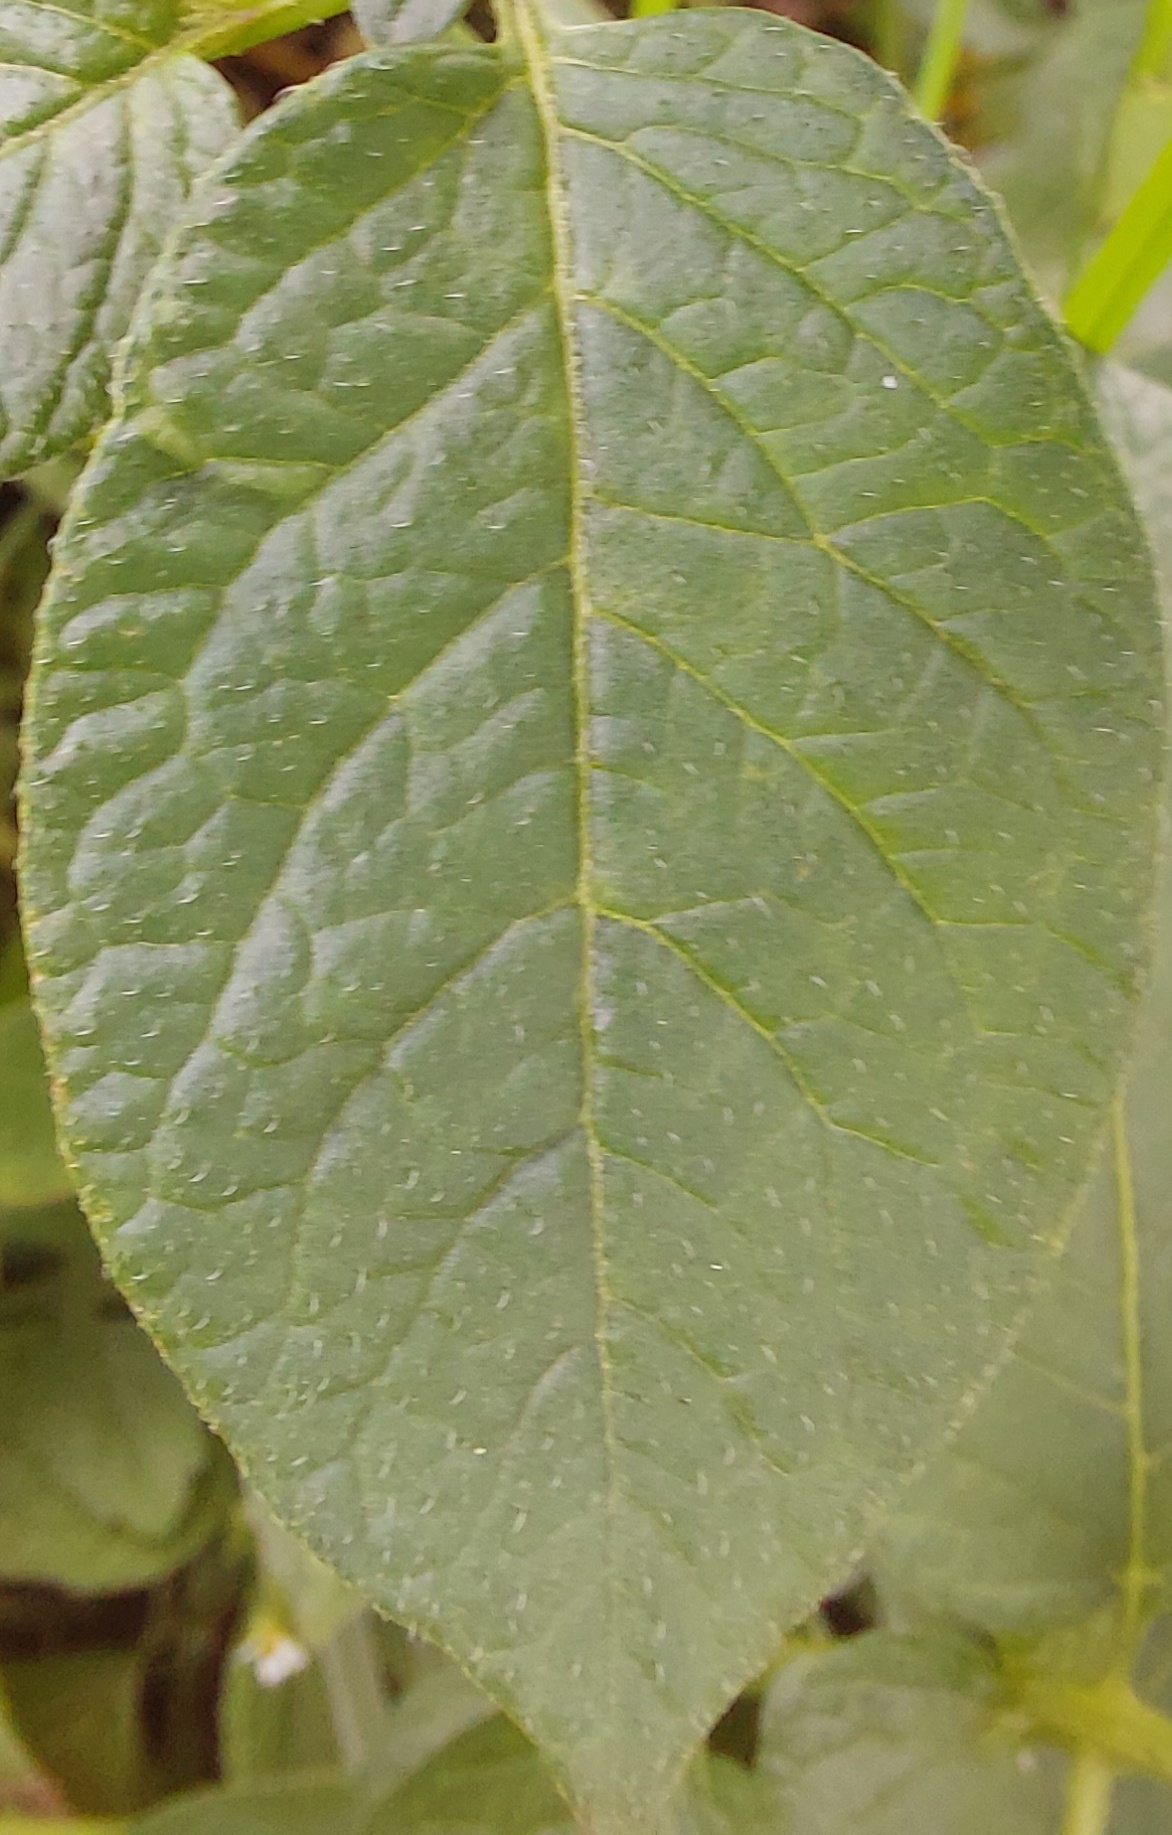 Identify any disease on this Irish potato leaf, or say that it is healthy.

healthy
